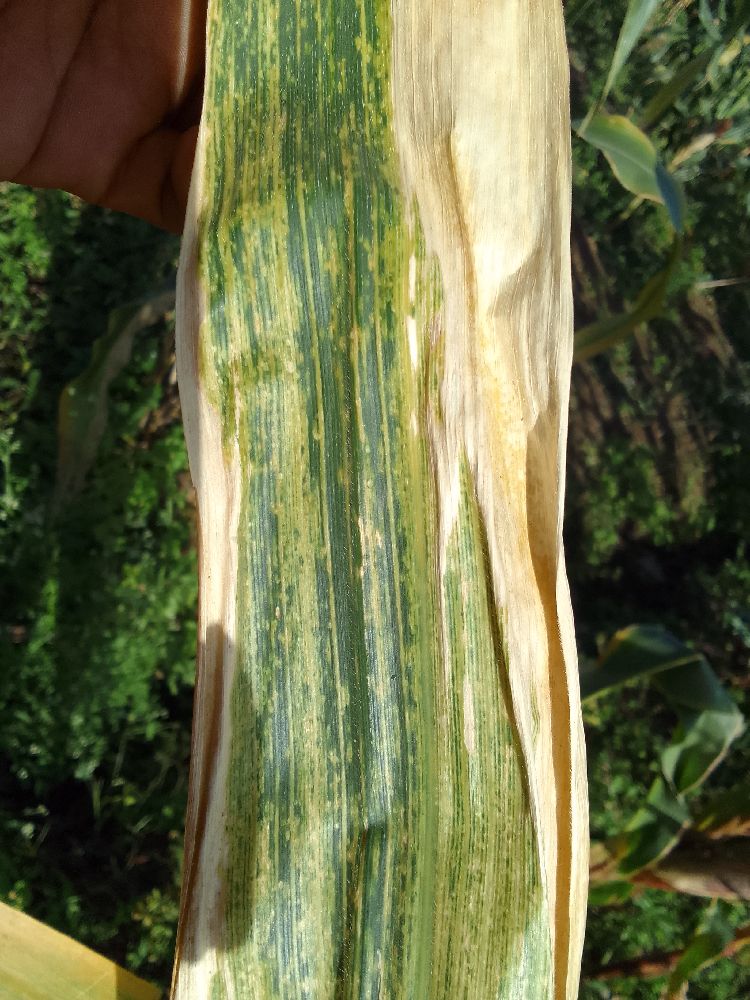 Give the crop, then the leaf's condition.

maize, maize lethal necrosis
